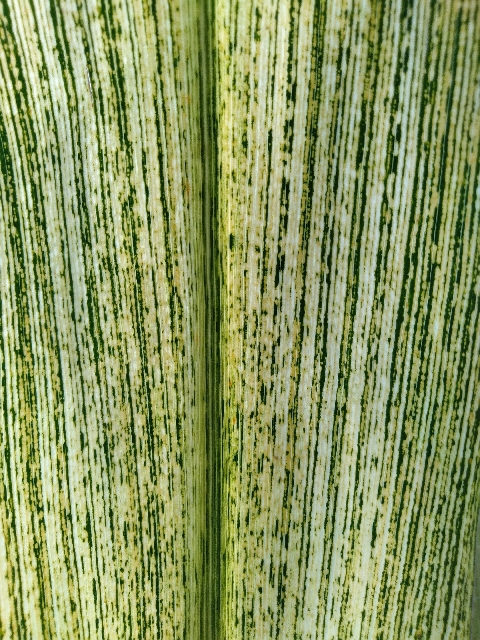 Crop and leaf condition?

maize, maize streak virus
